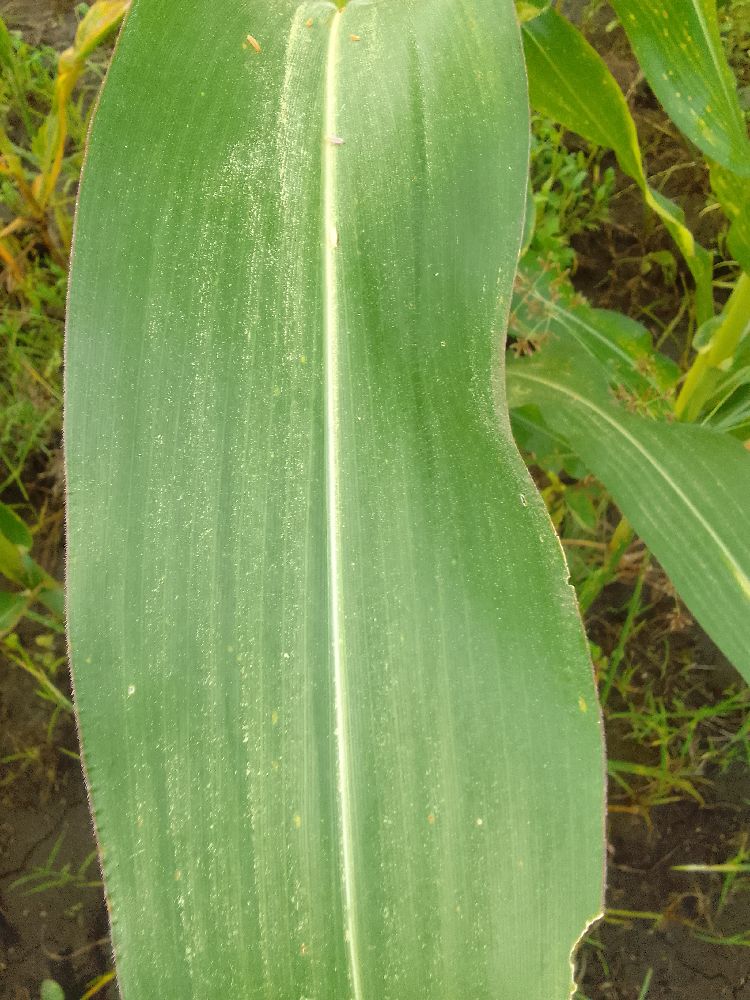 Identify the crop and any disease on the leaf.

maize, healthy
